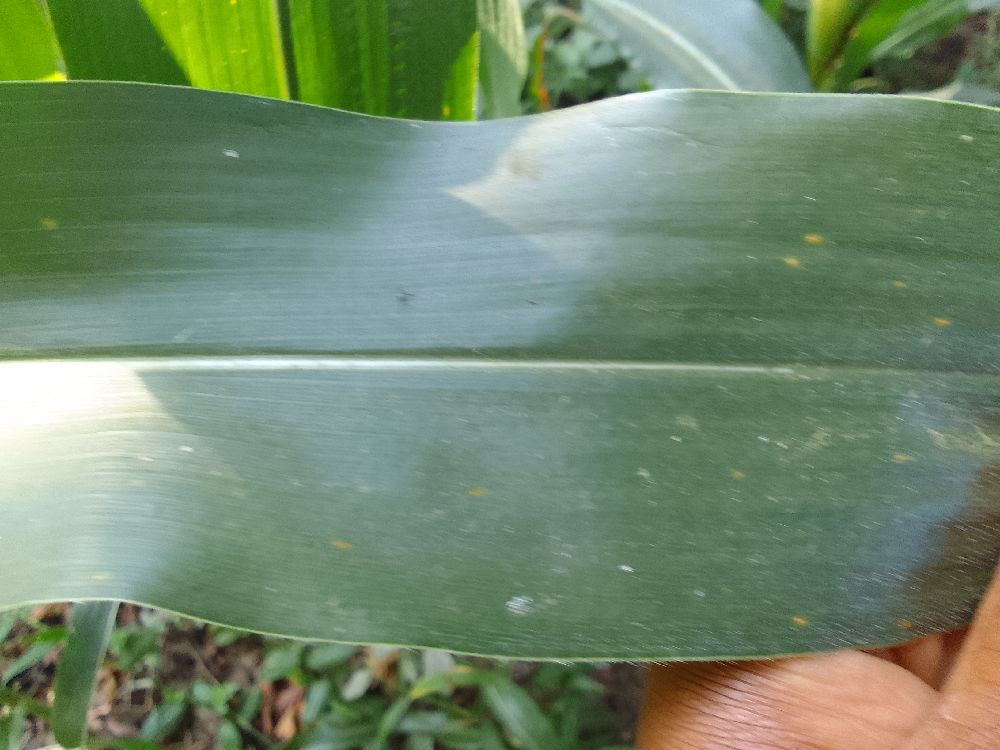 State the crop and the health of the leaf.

maize, healthy
